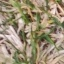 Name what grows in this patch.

grass
